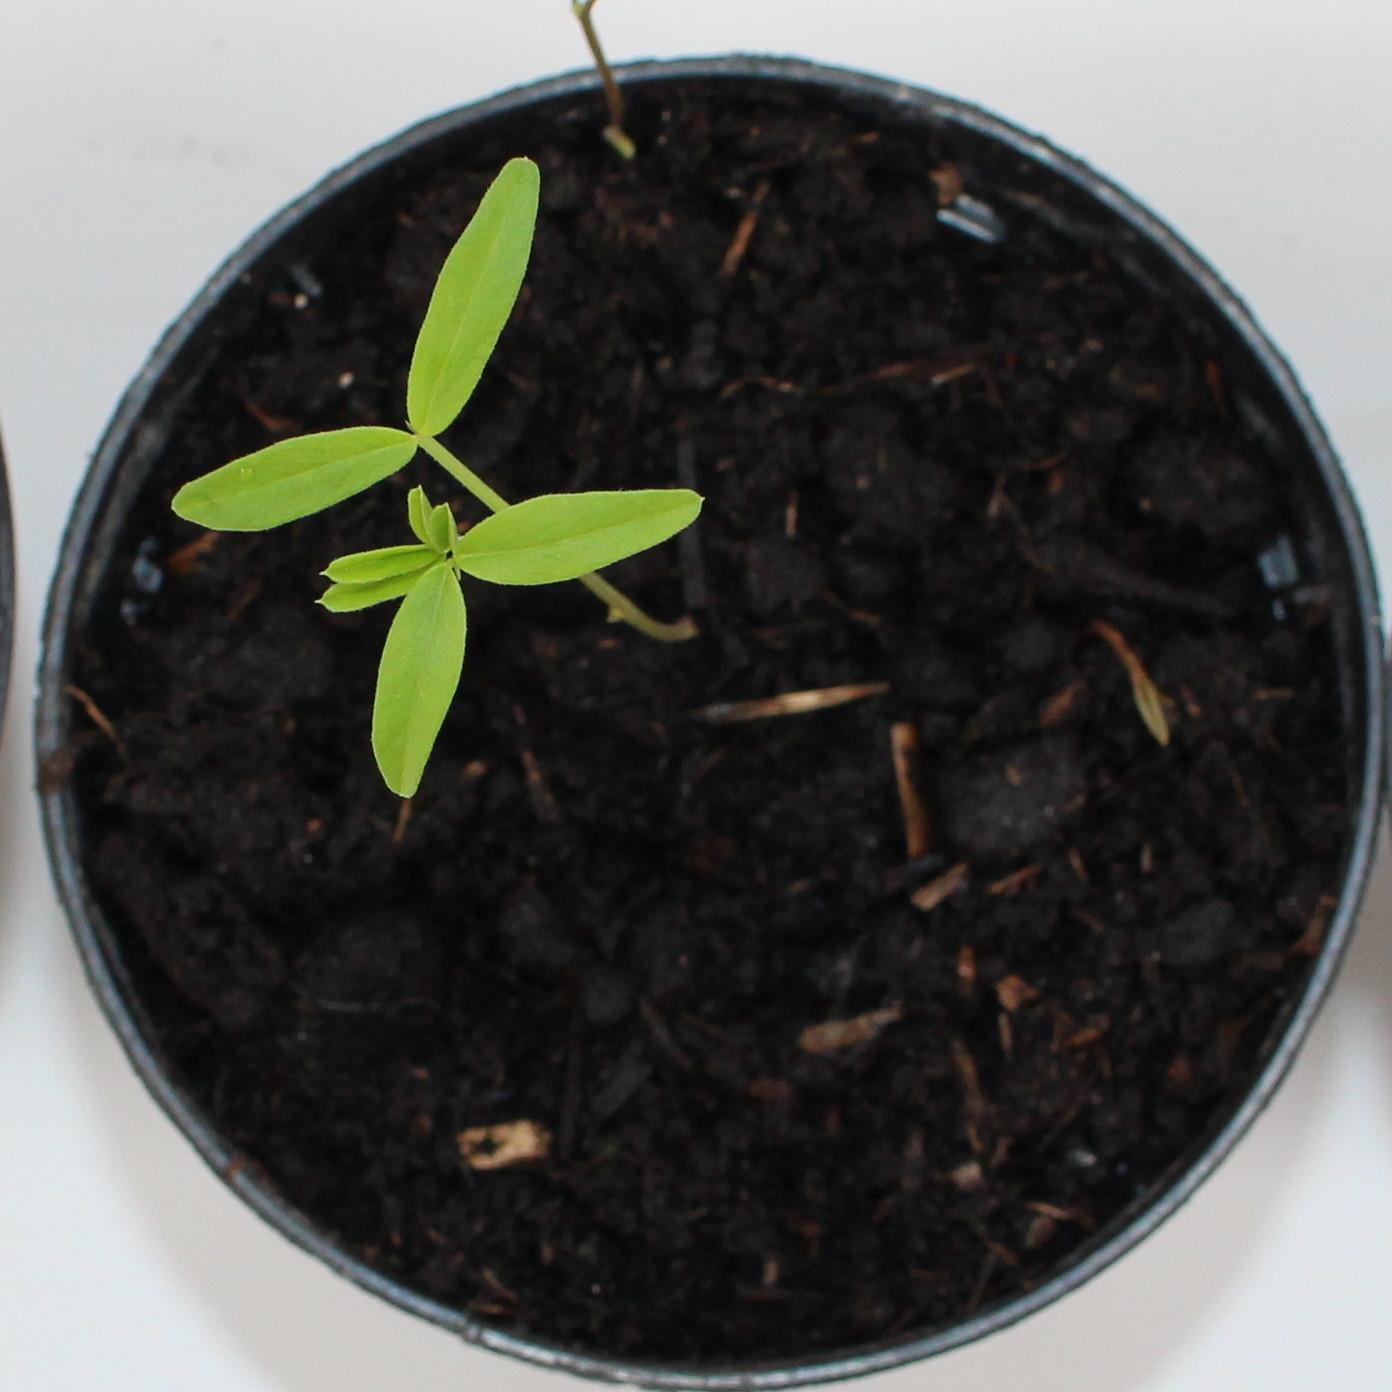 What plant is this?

Vicia sativa
